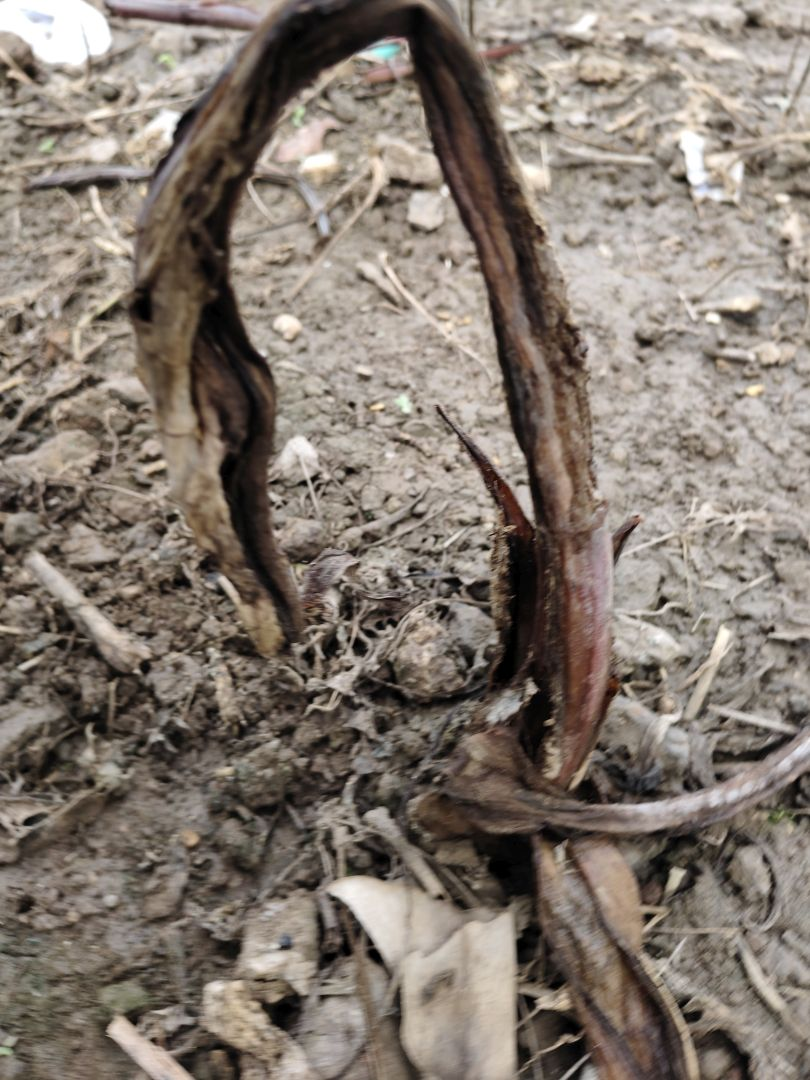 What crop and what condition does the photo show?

taro, root rot
